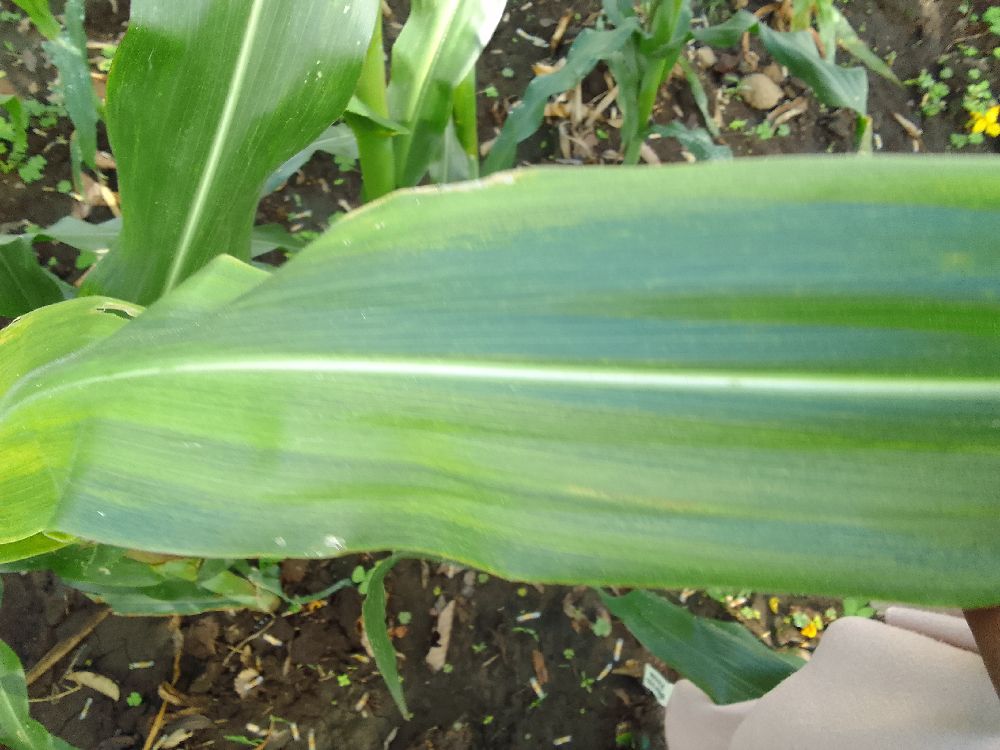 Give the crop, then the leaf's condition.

maize, maize lethal necrosis
